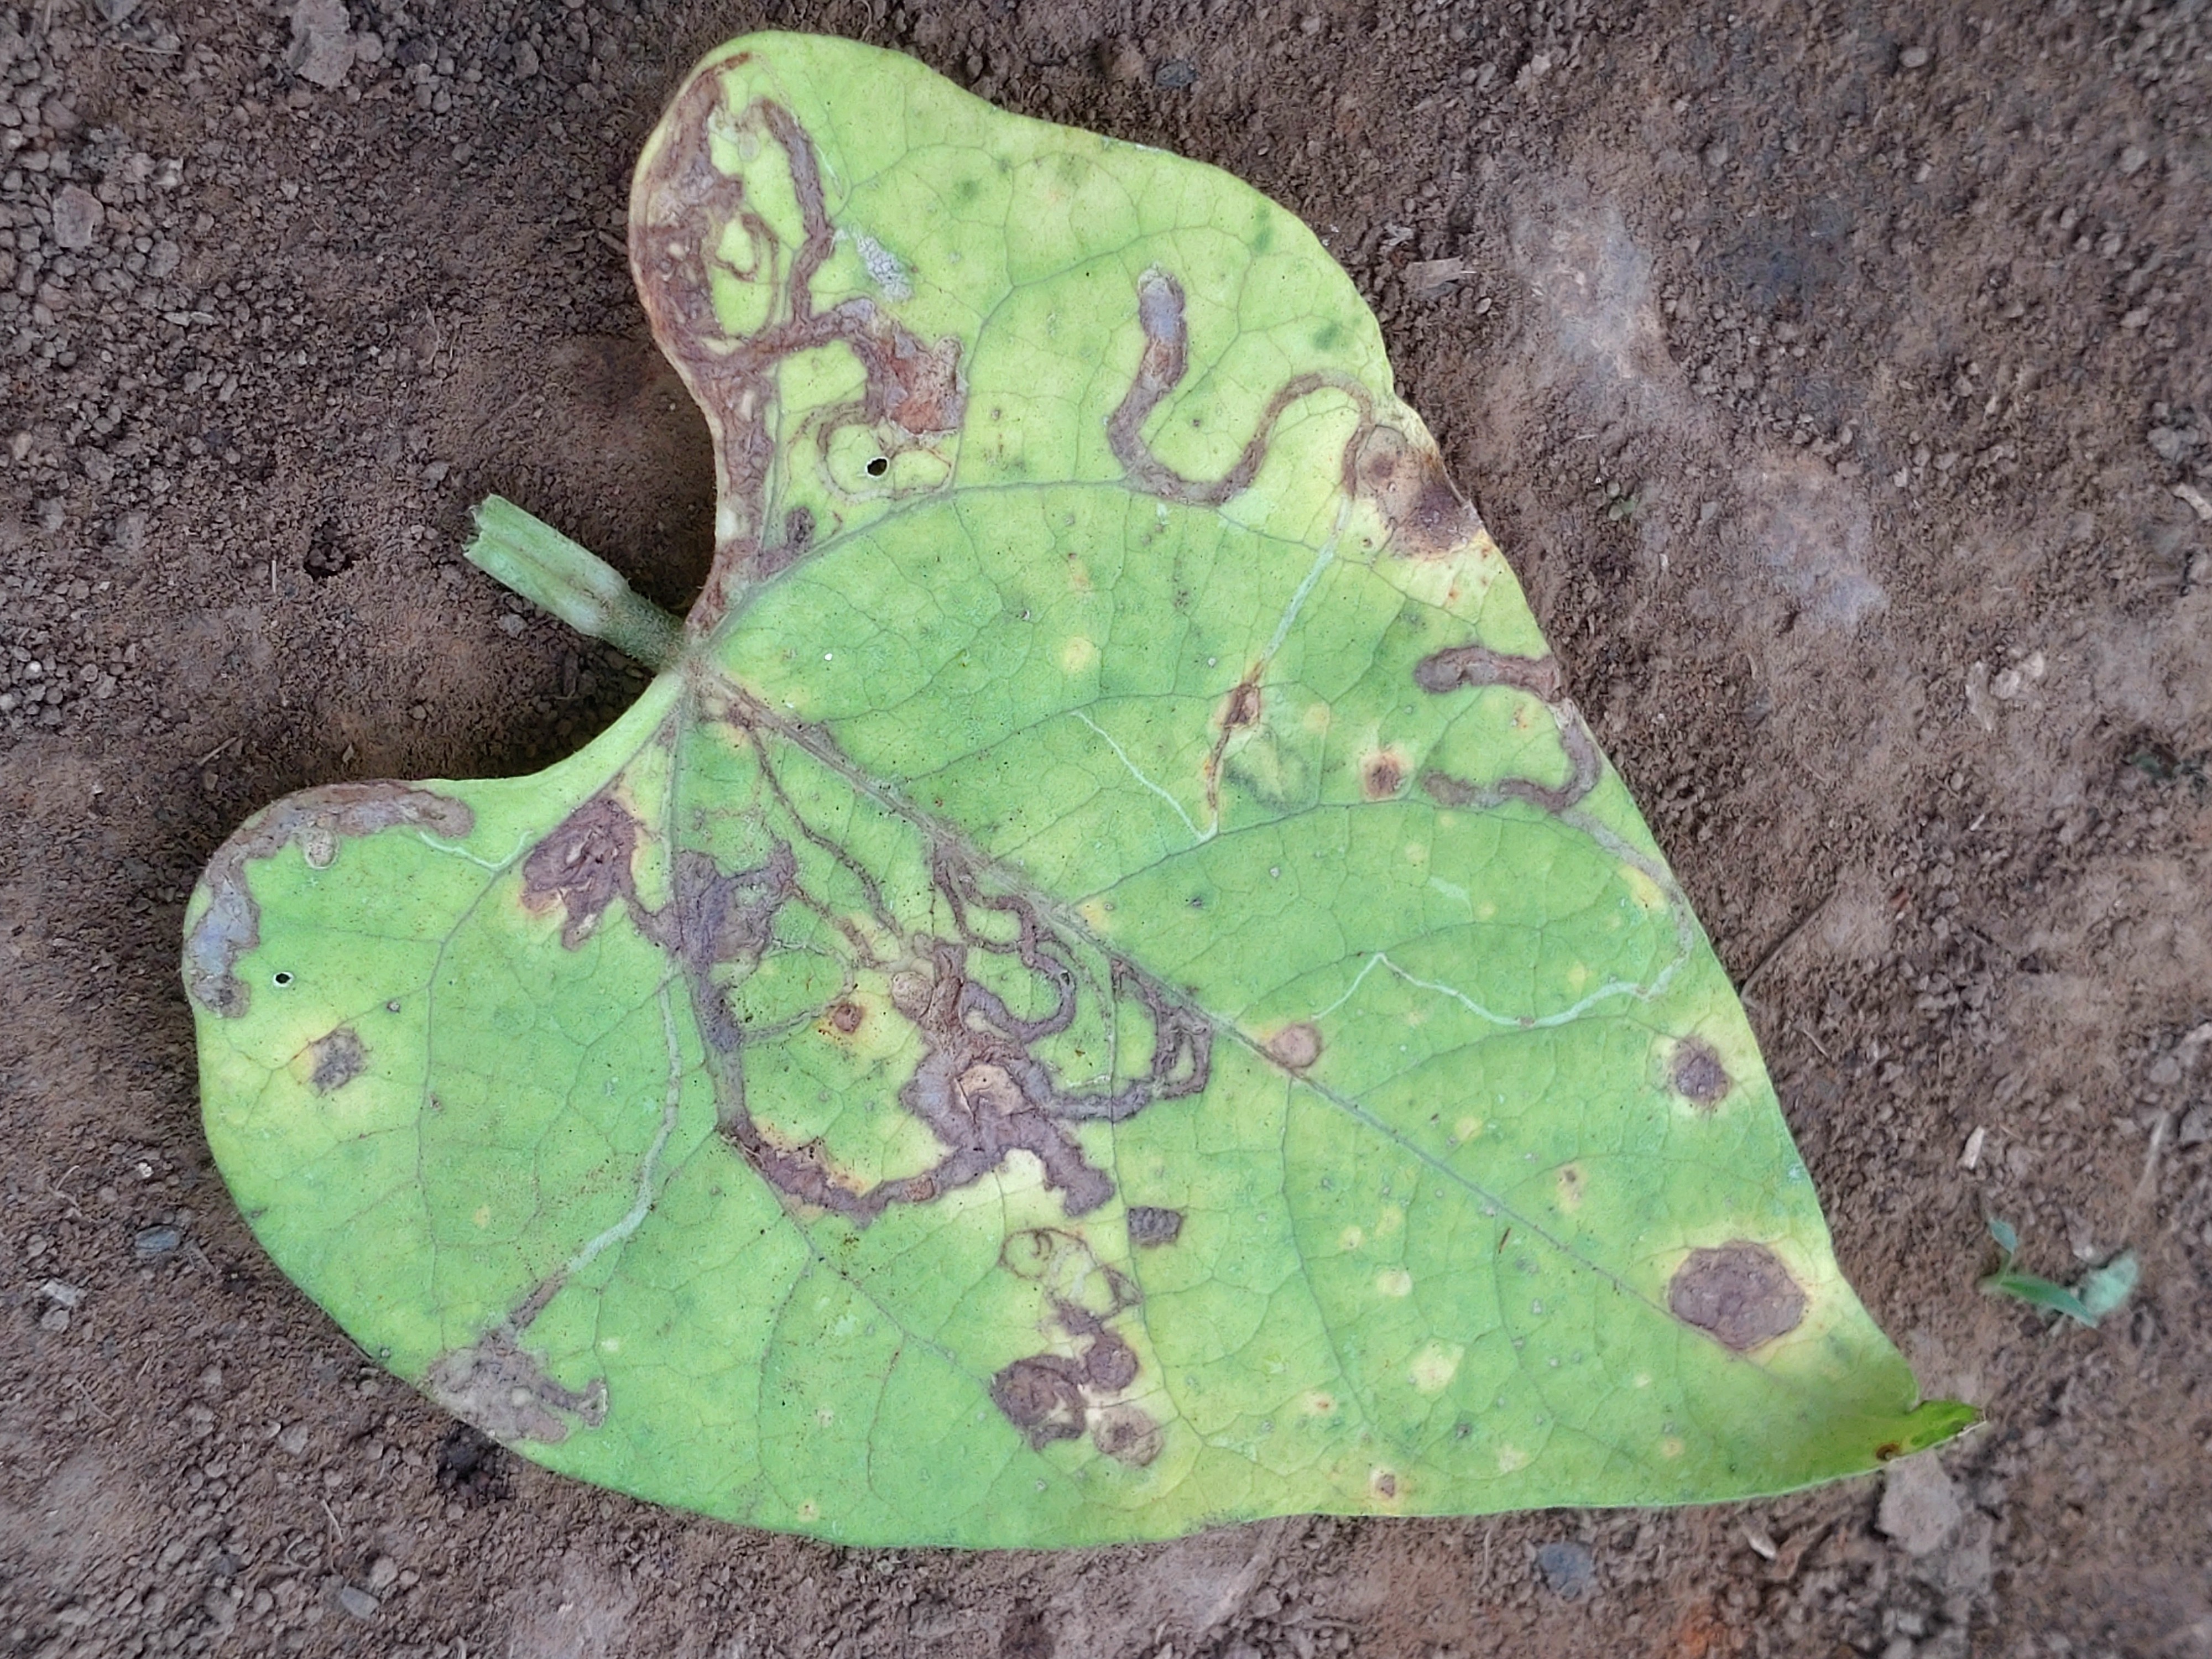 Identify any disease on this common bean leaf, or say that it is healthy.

anthracnose
